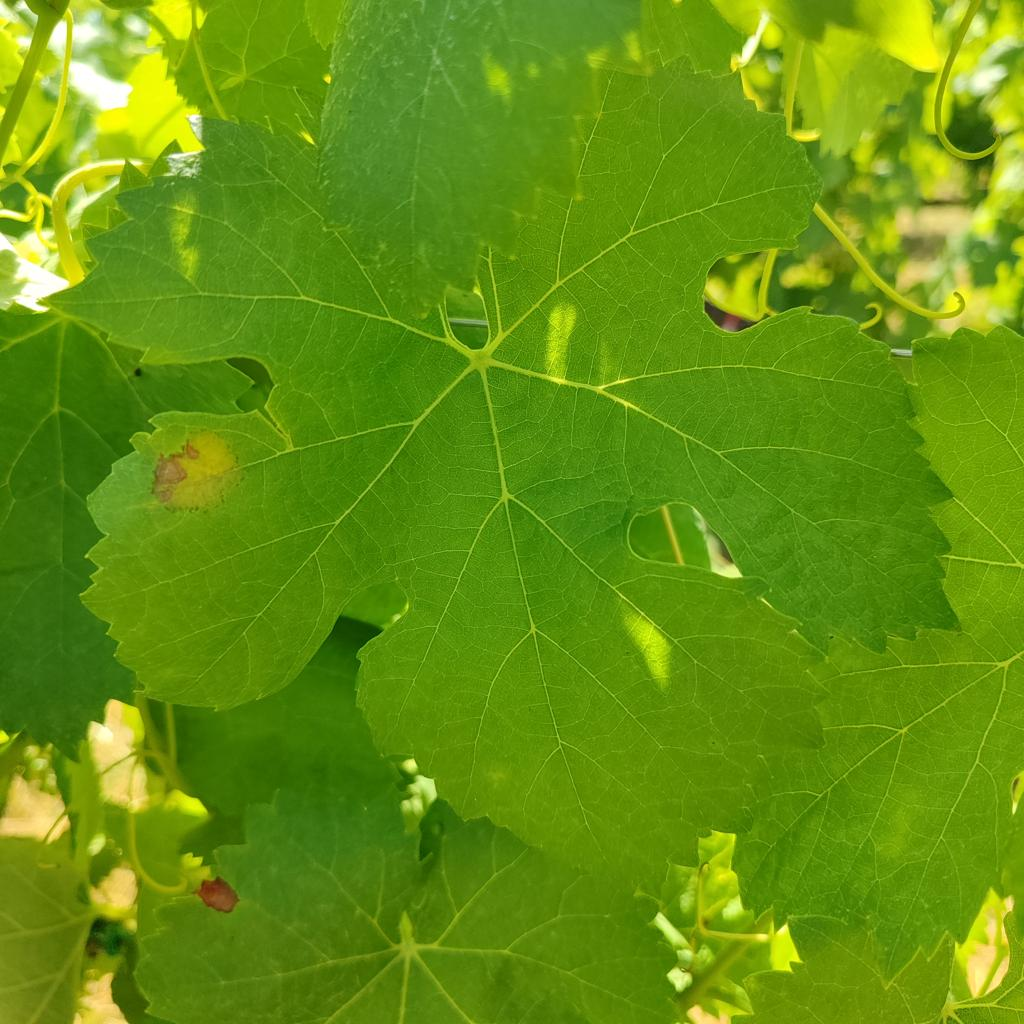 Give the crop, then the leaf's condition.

grapevine, downy mildew
